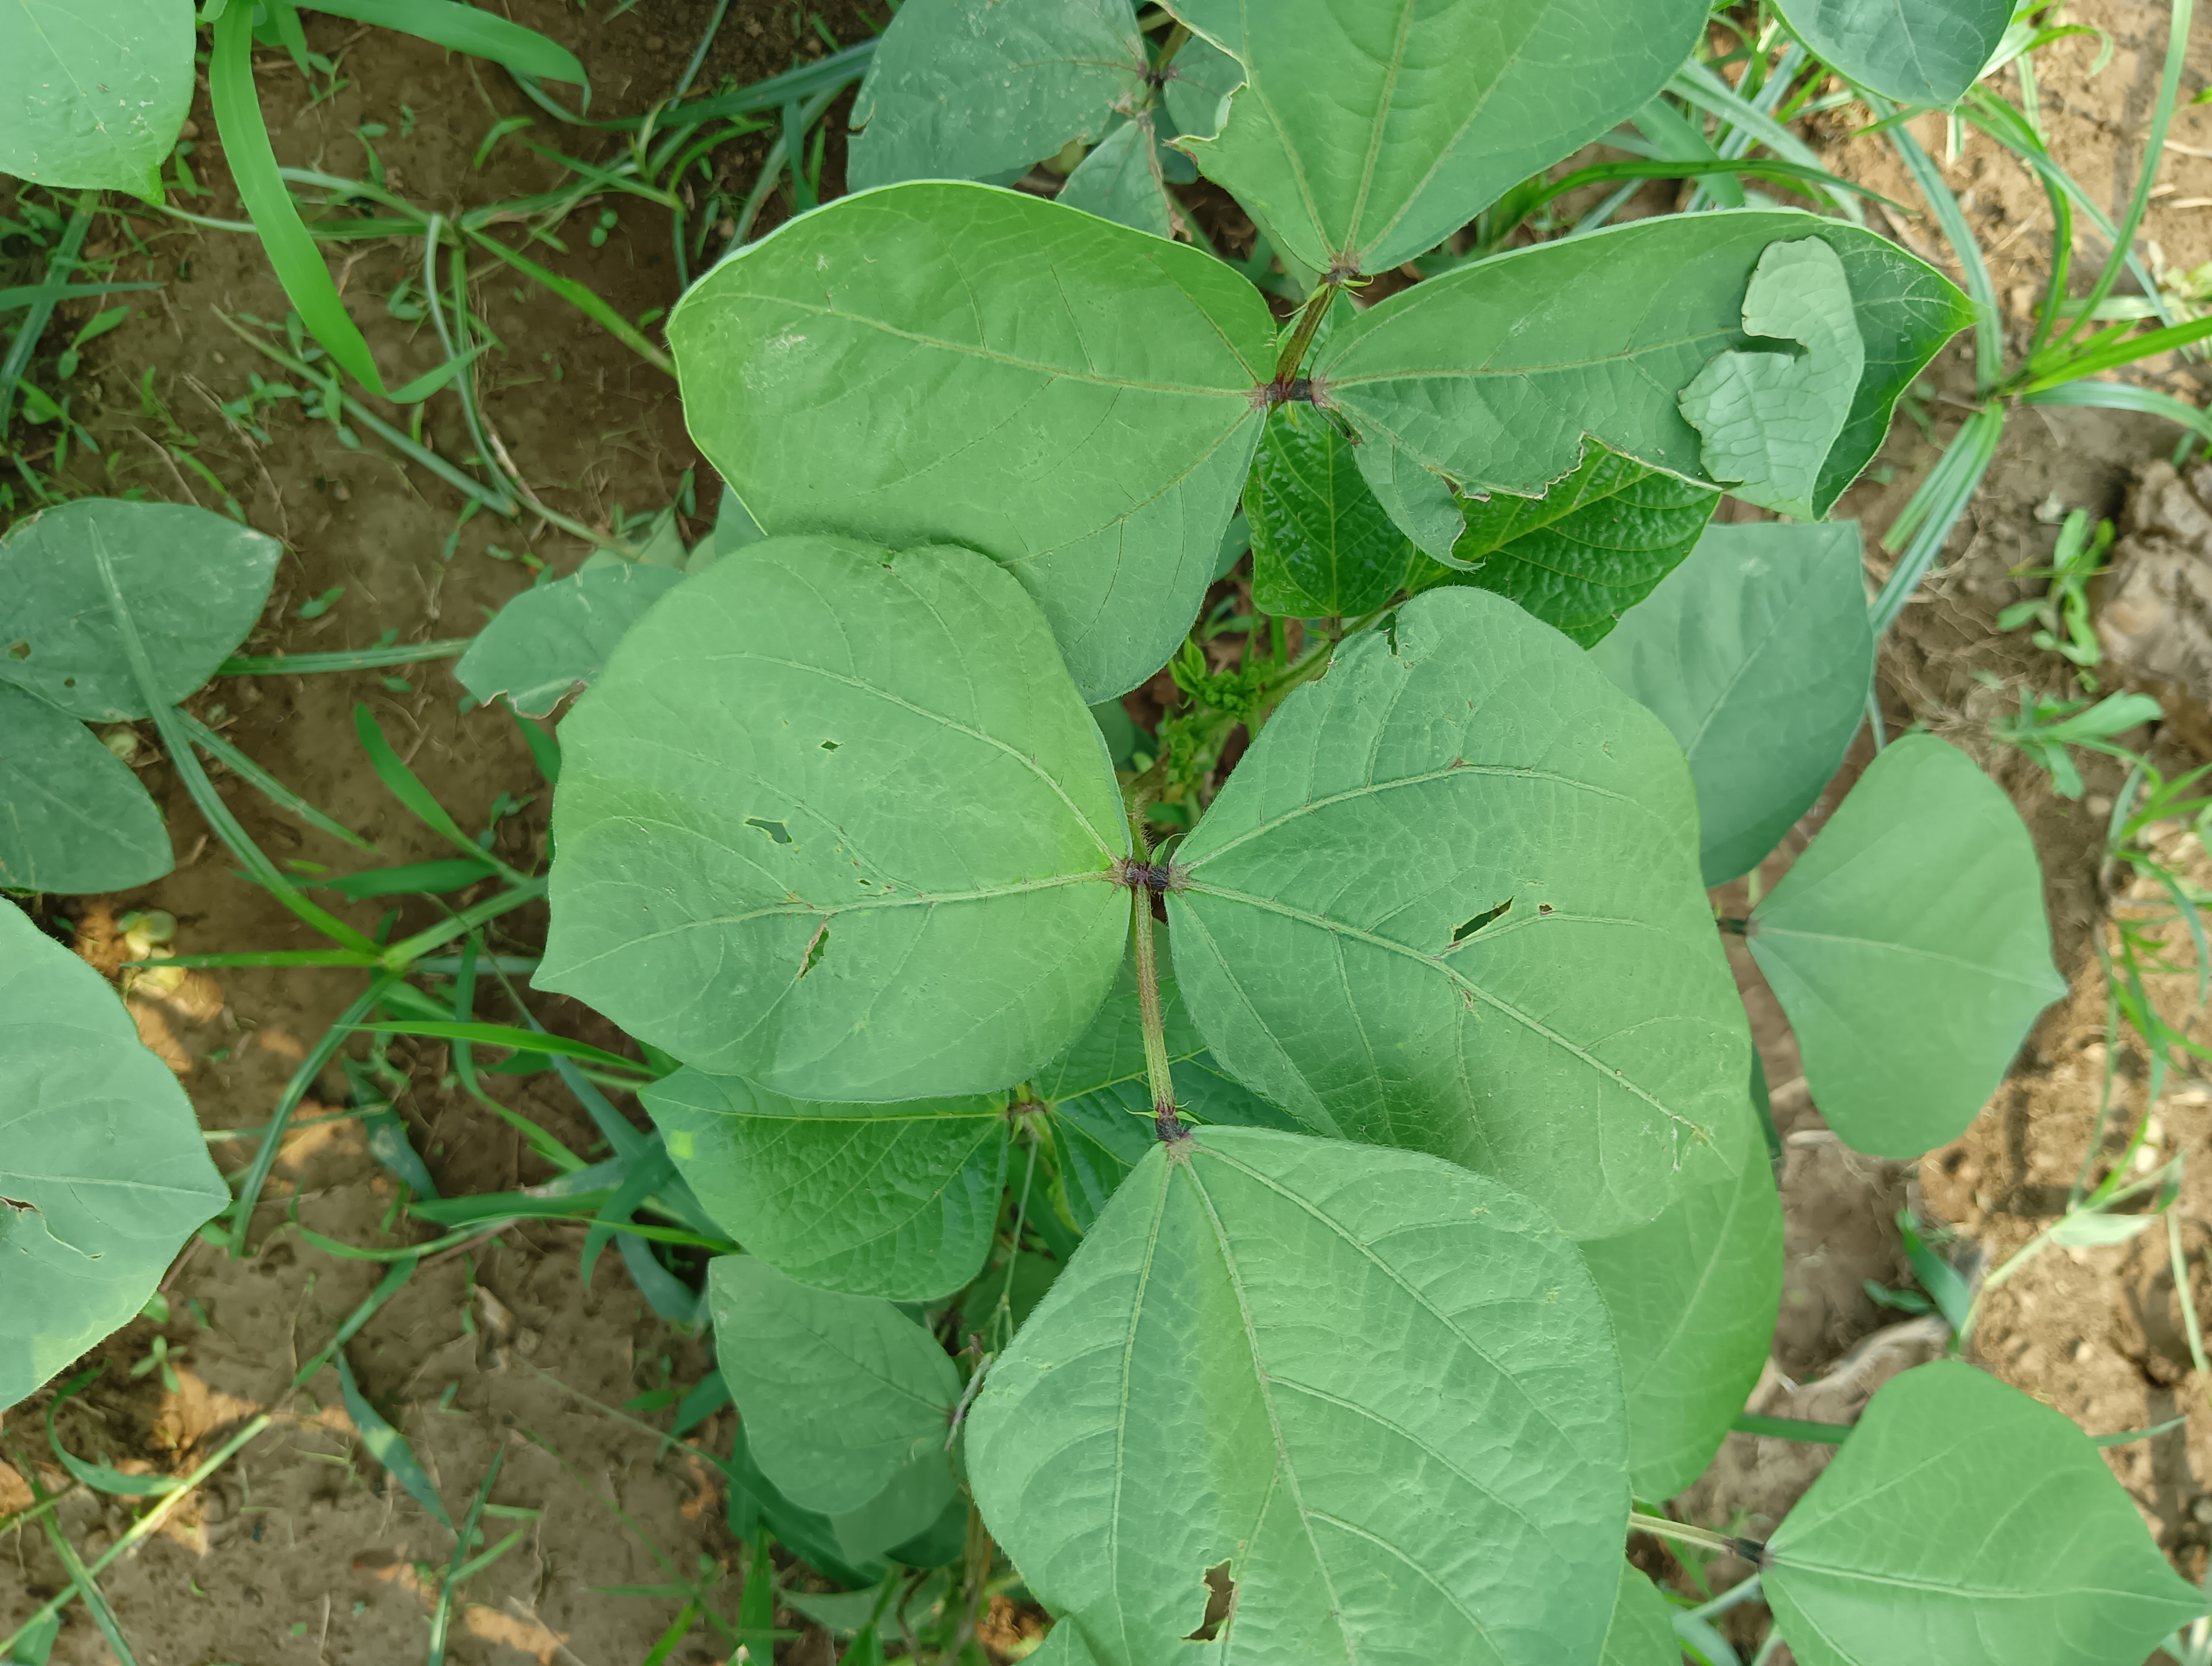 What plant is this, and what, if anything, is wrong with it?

mungbean, healthy
